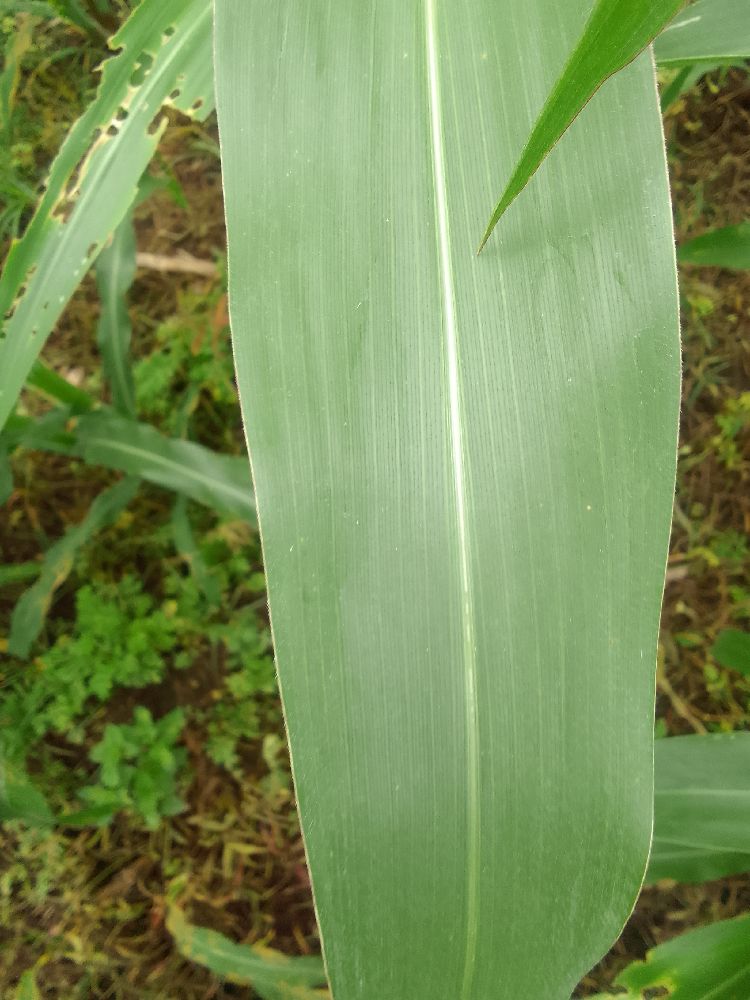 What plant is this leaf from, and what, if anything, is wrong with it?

maize, healthy
